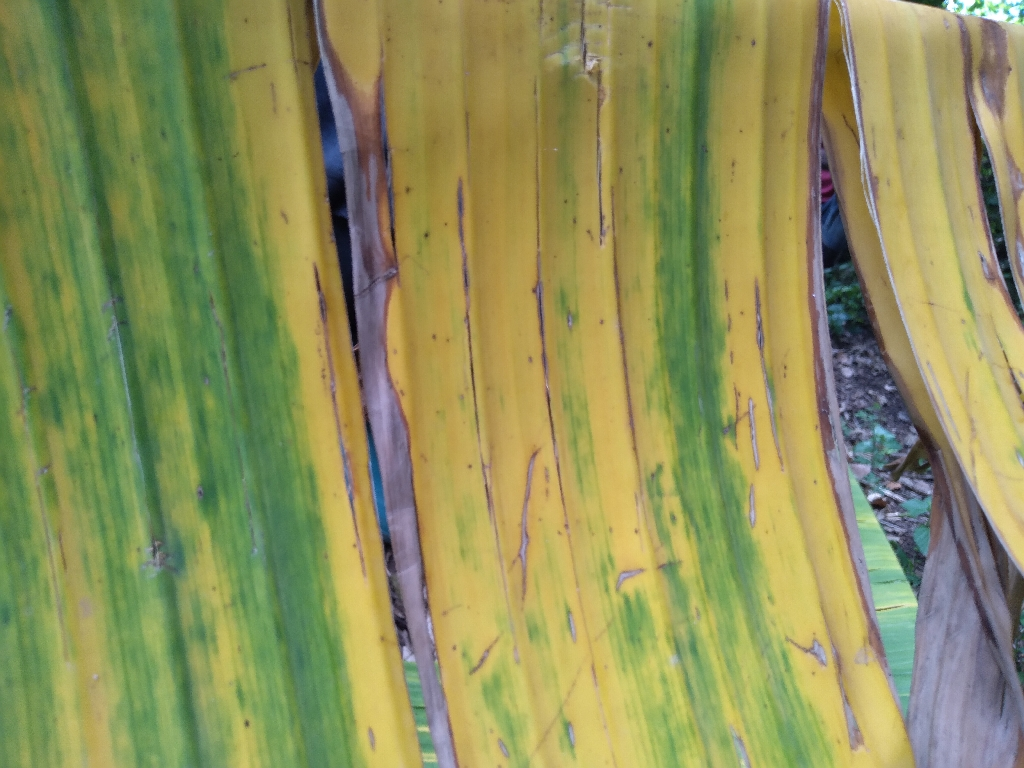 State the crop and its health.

banana, fusarium wilt race 1
